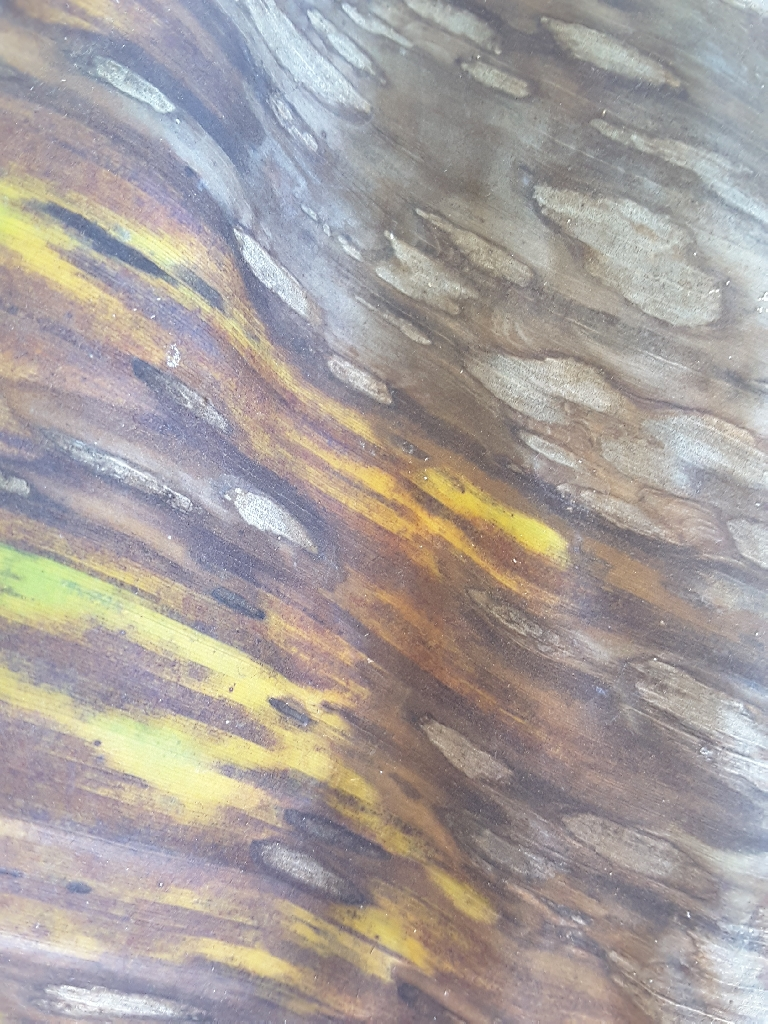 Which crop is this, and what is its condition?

banana, black sigatoka
